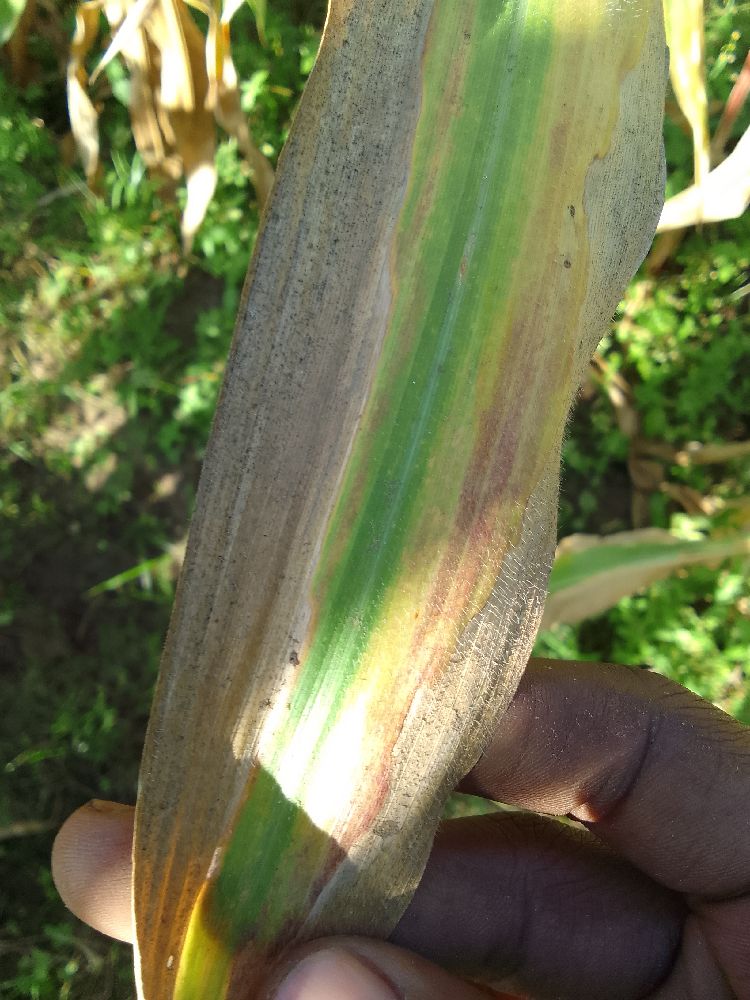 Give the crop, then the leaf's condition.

maize, maize lethal necrosis
